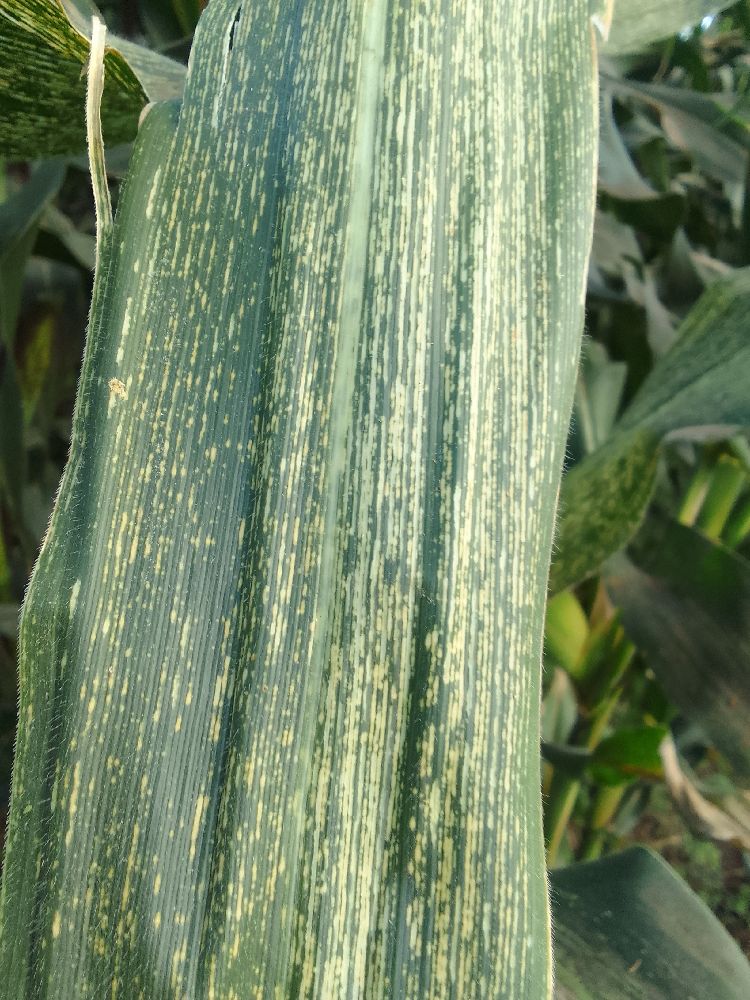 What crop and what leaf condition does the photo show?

maize, maize streak virus
